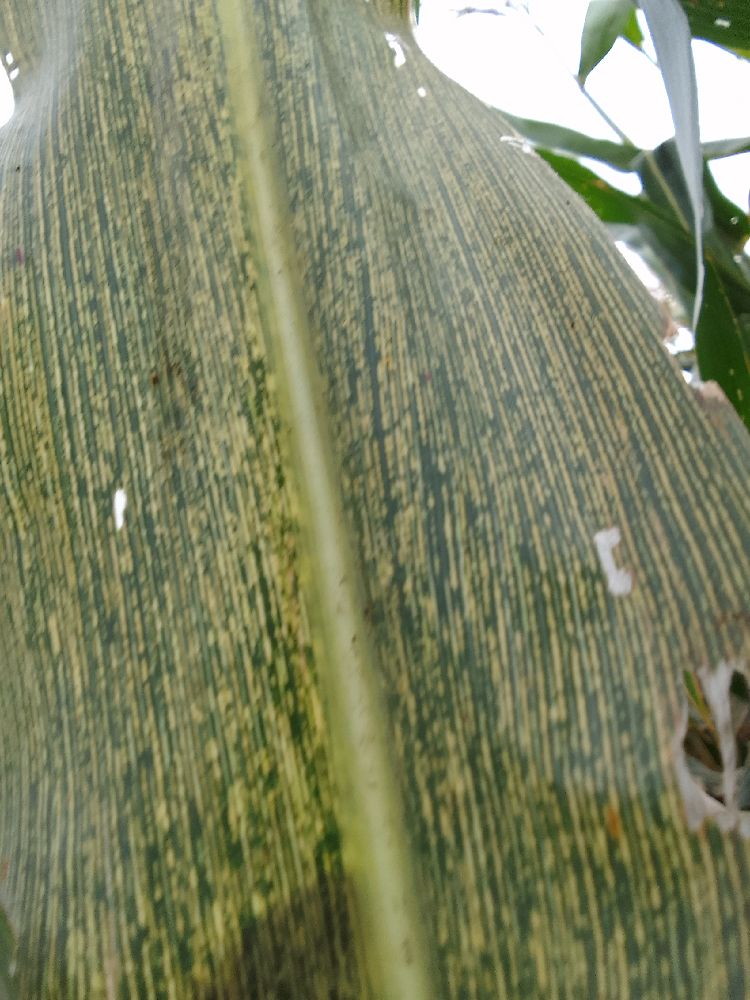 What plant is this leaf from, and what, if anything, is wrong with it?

maize, maize streak virus
